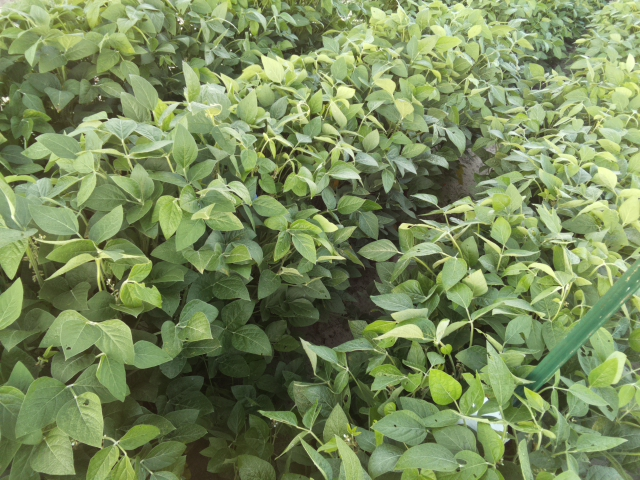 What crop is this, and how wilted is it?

soybean, leaflets folding inward at secondary pulvinus with no turgor loss in leaflets or petioles
